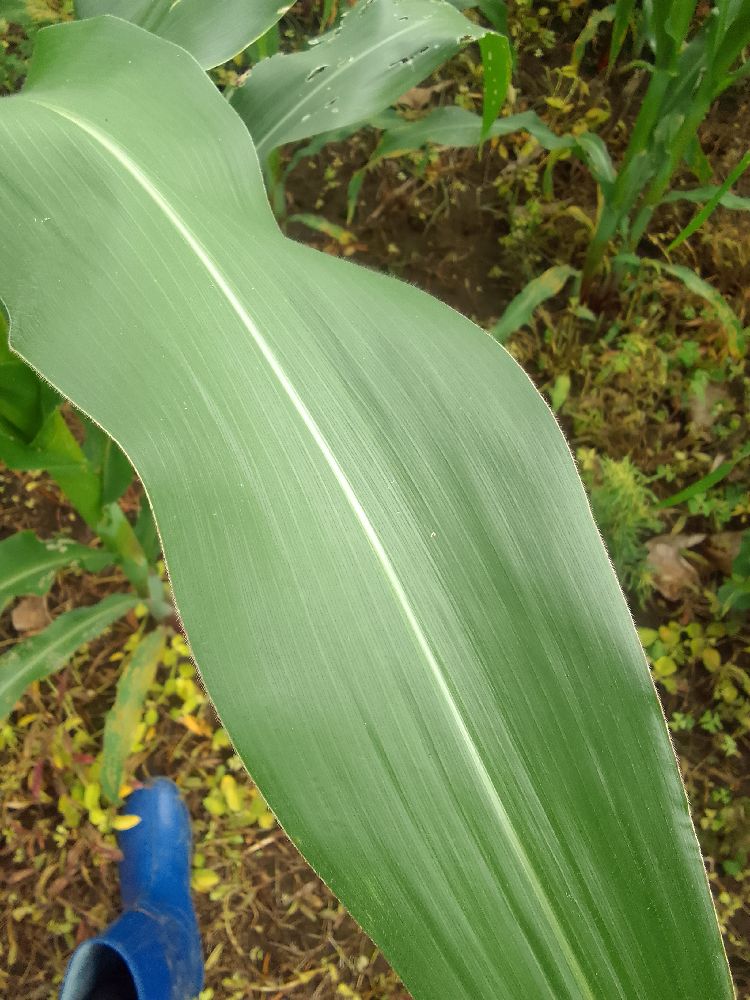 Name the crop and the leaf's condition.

maize, healthy
